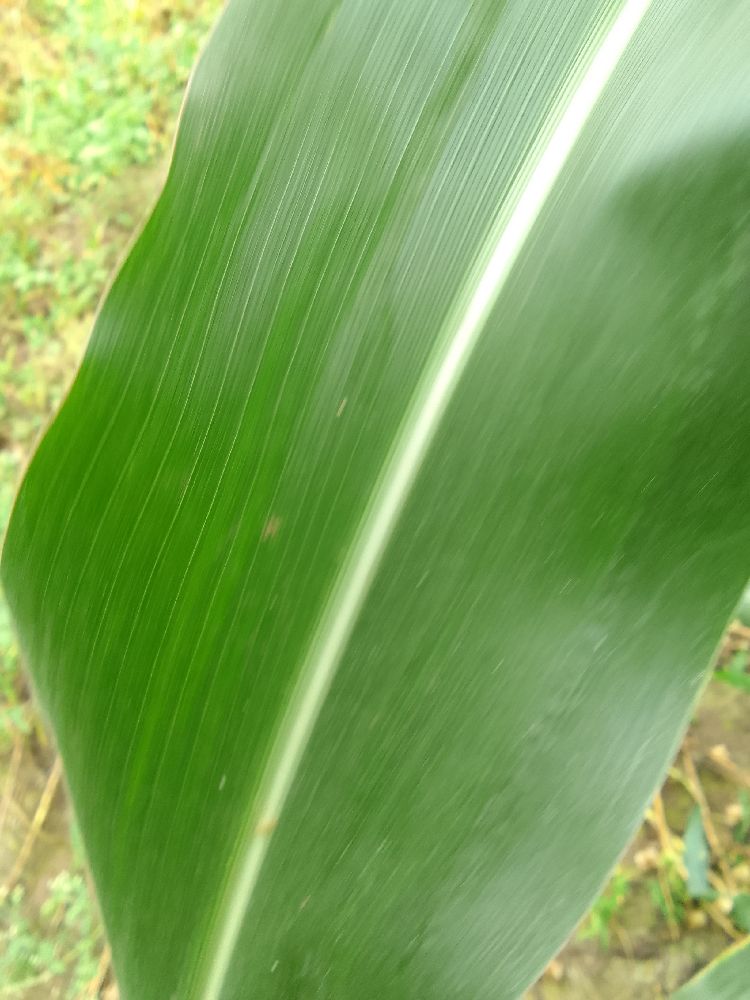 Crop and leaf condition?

maize, healthy
